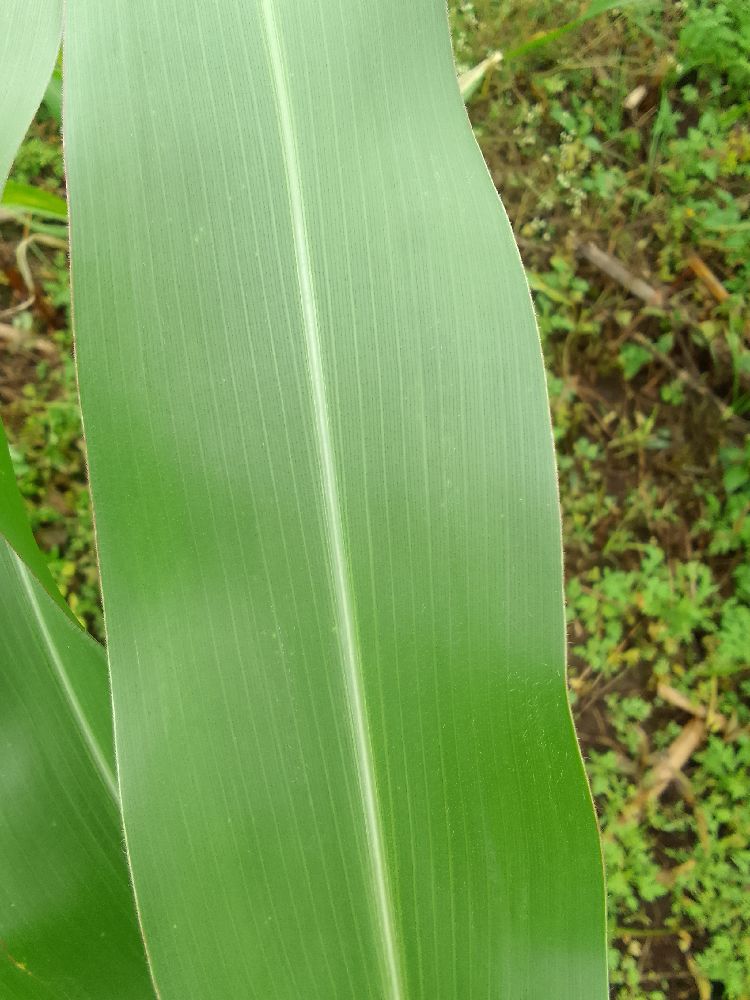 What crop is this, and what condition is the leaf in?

maize, healthy
